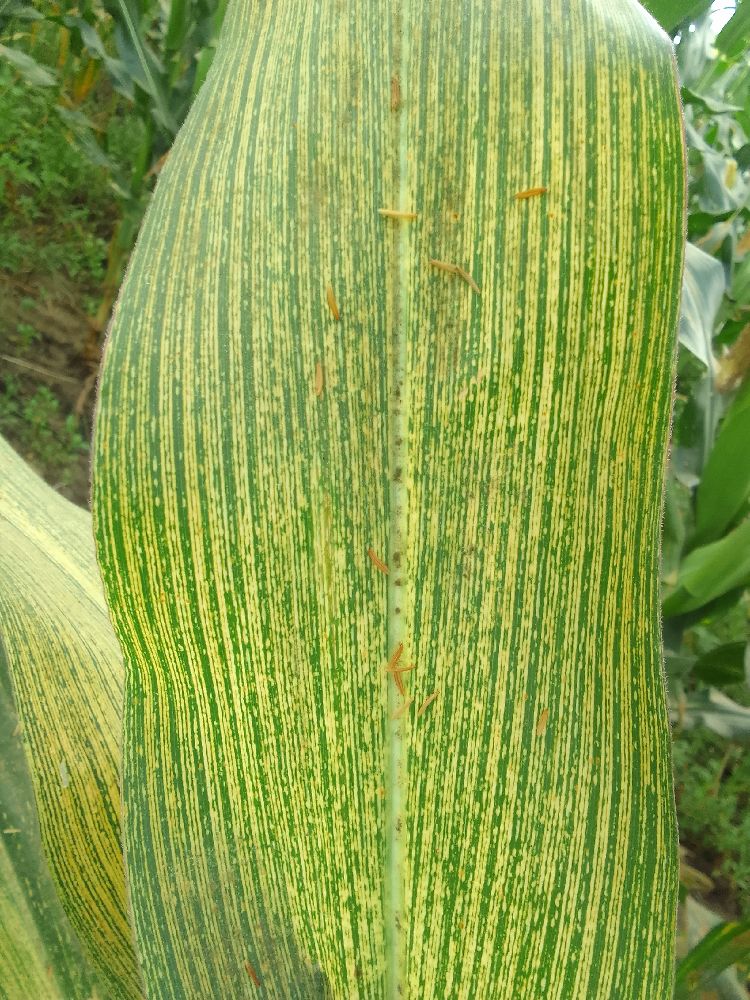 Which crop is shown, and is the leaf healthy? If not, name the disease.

maize, maize streak virus
